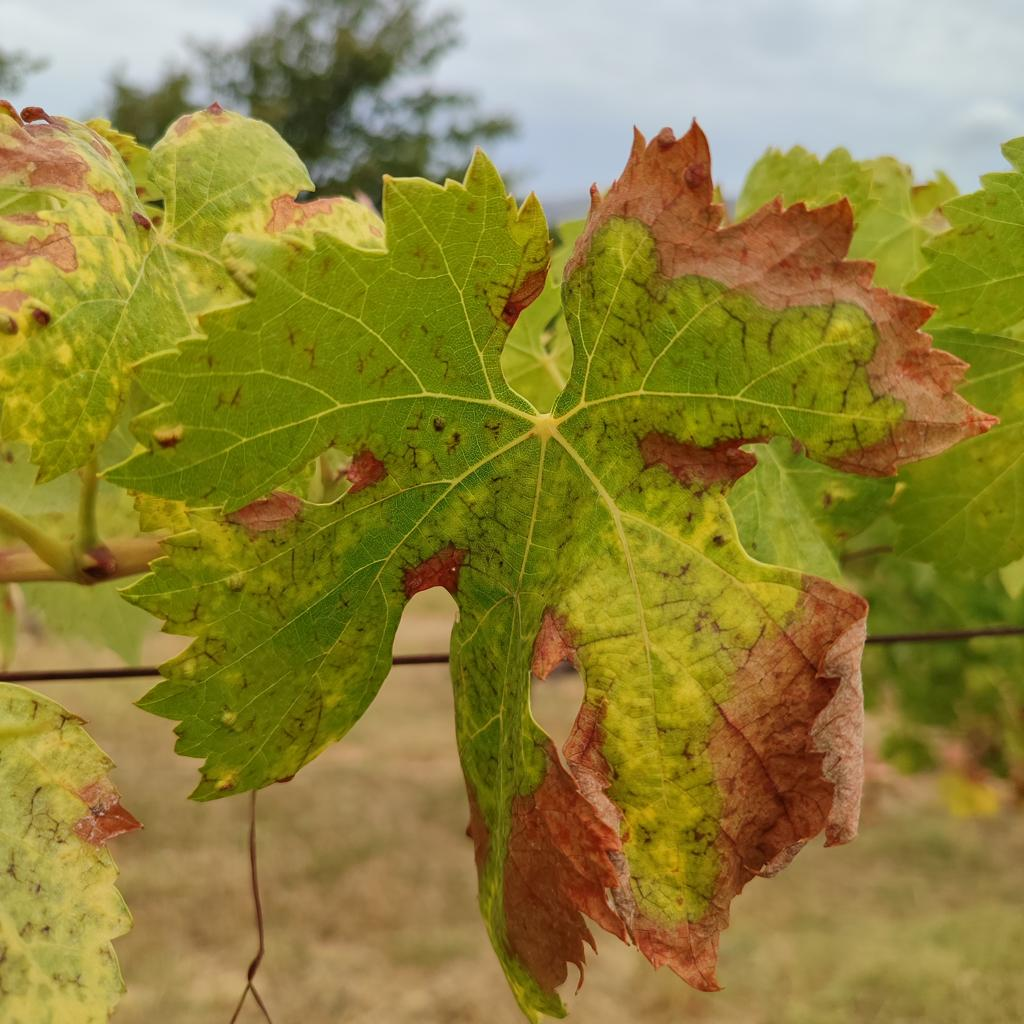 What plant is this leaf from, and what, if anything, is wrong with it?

grapevine, esca complex
